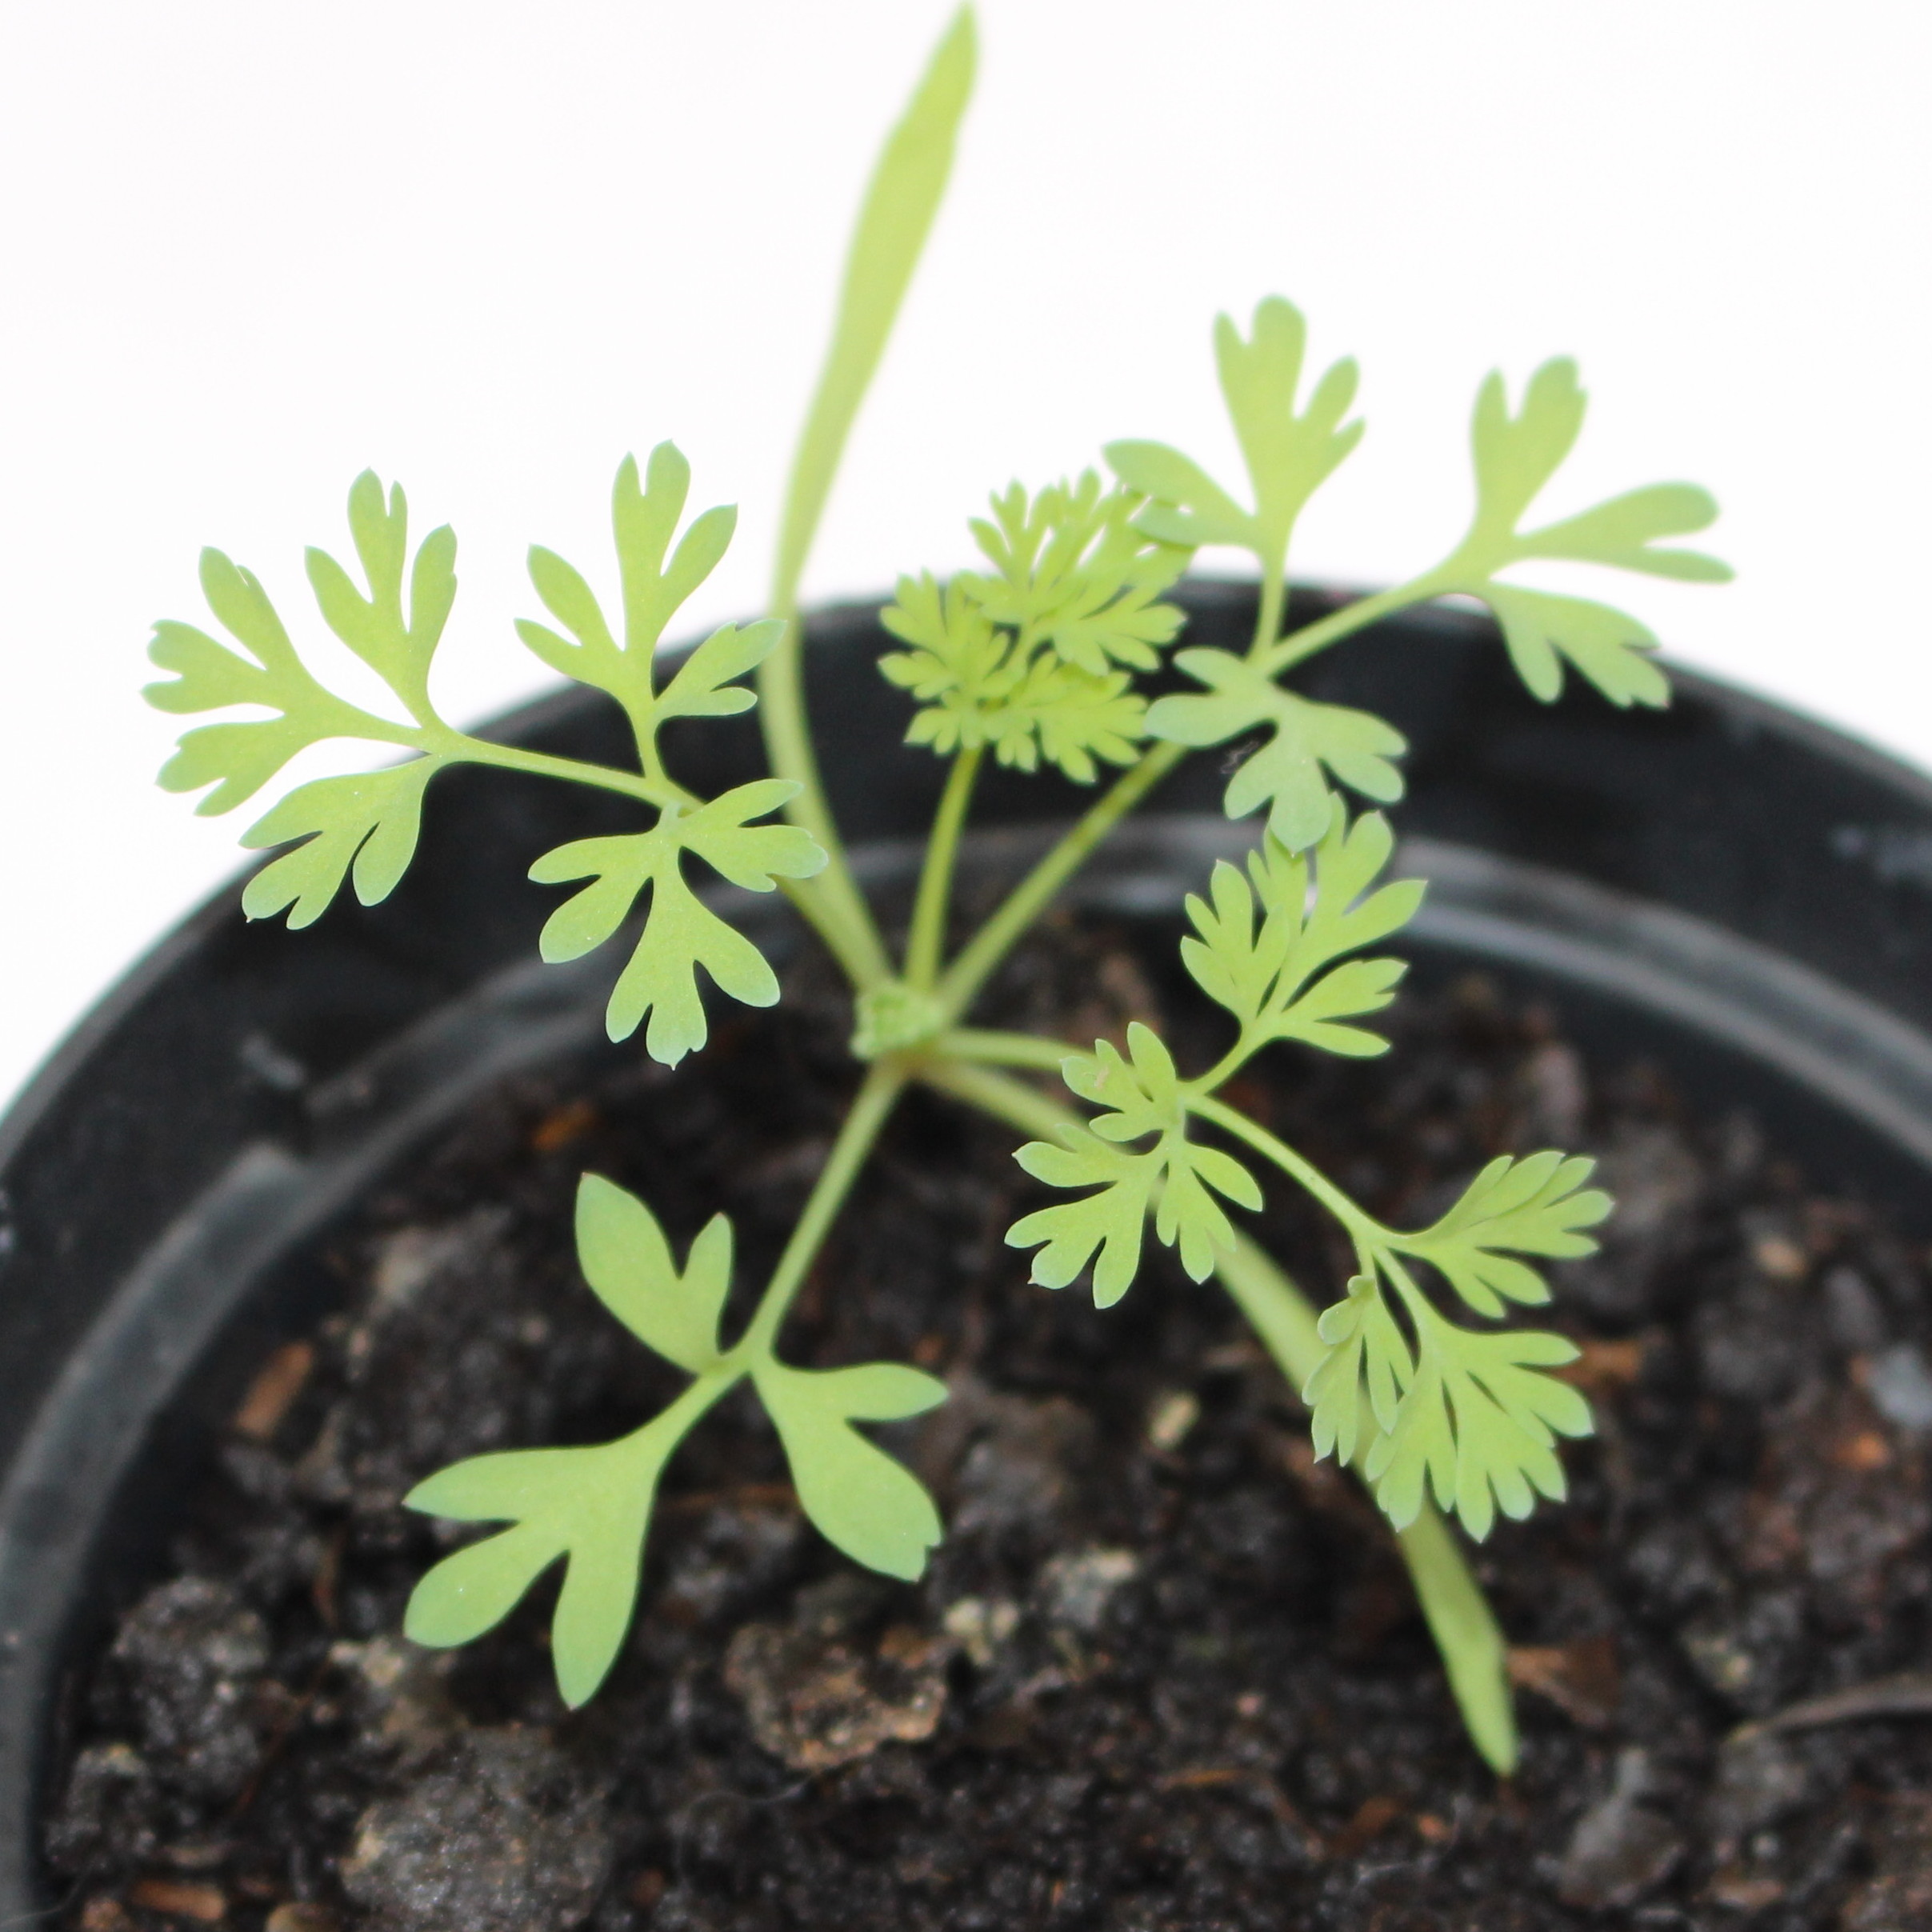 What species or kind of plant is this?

Fumaria officinalis
